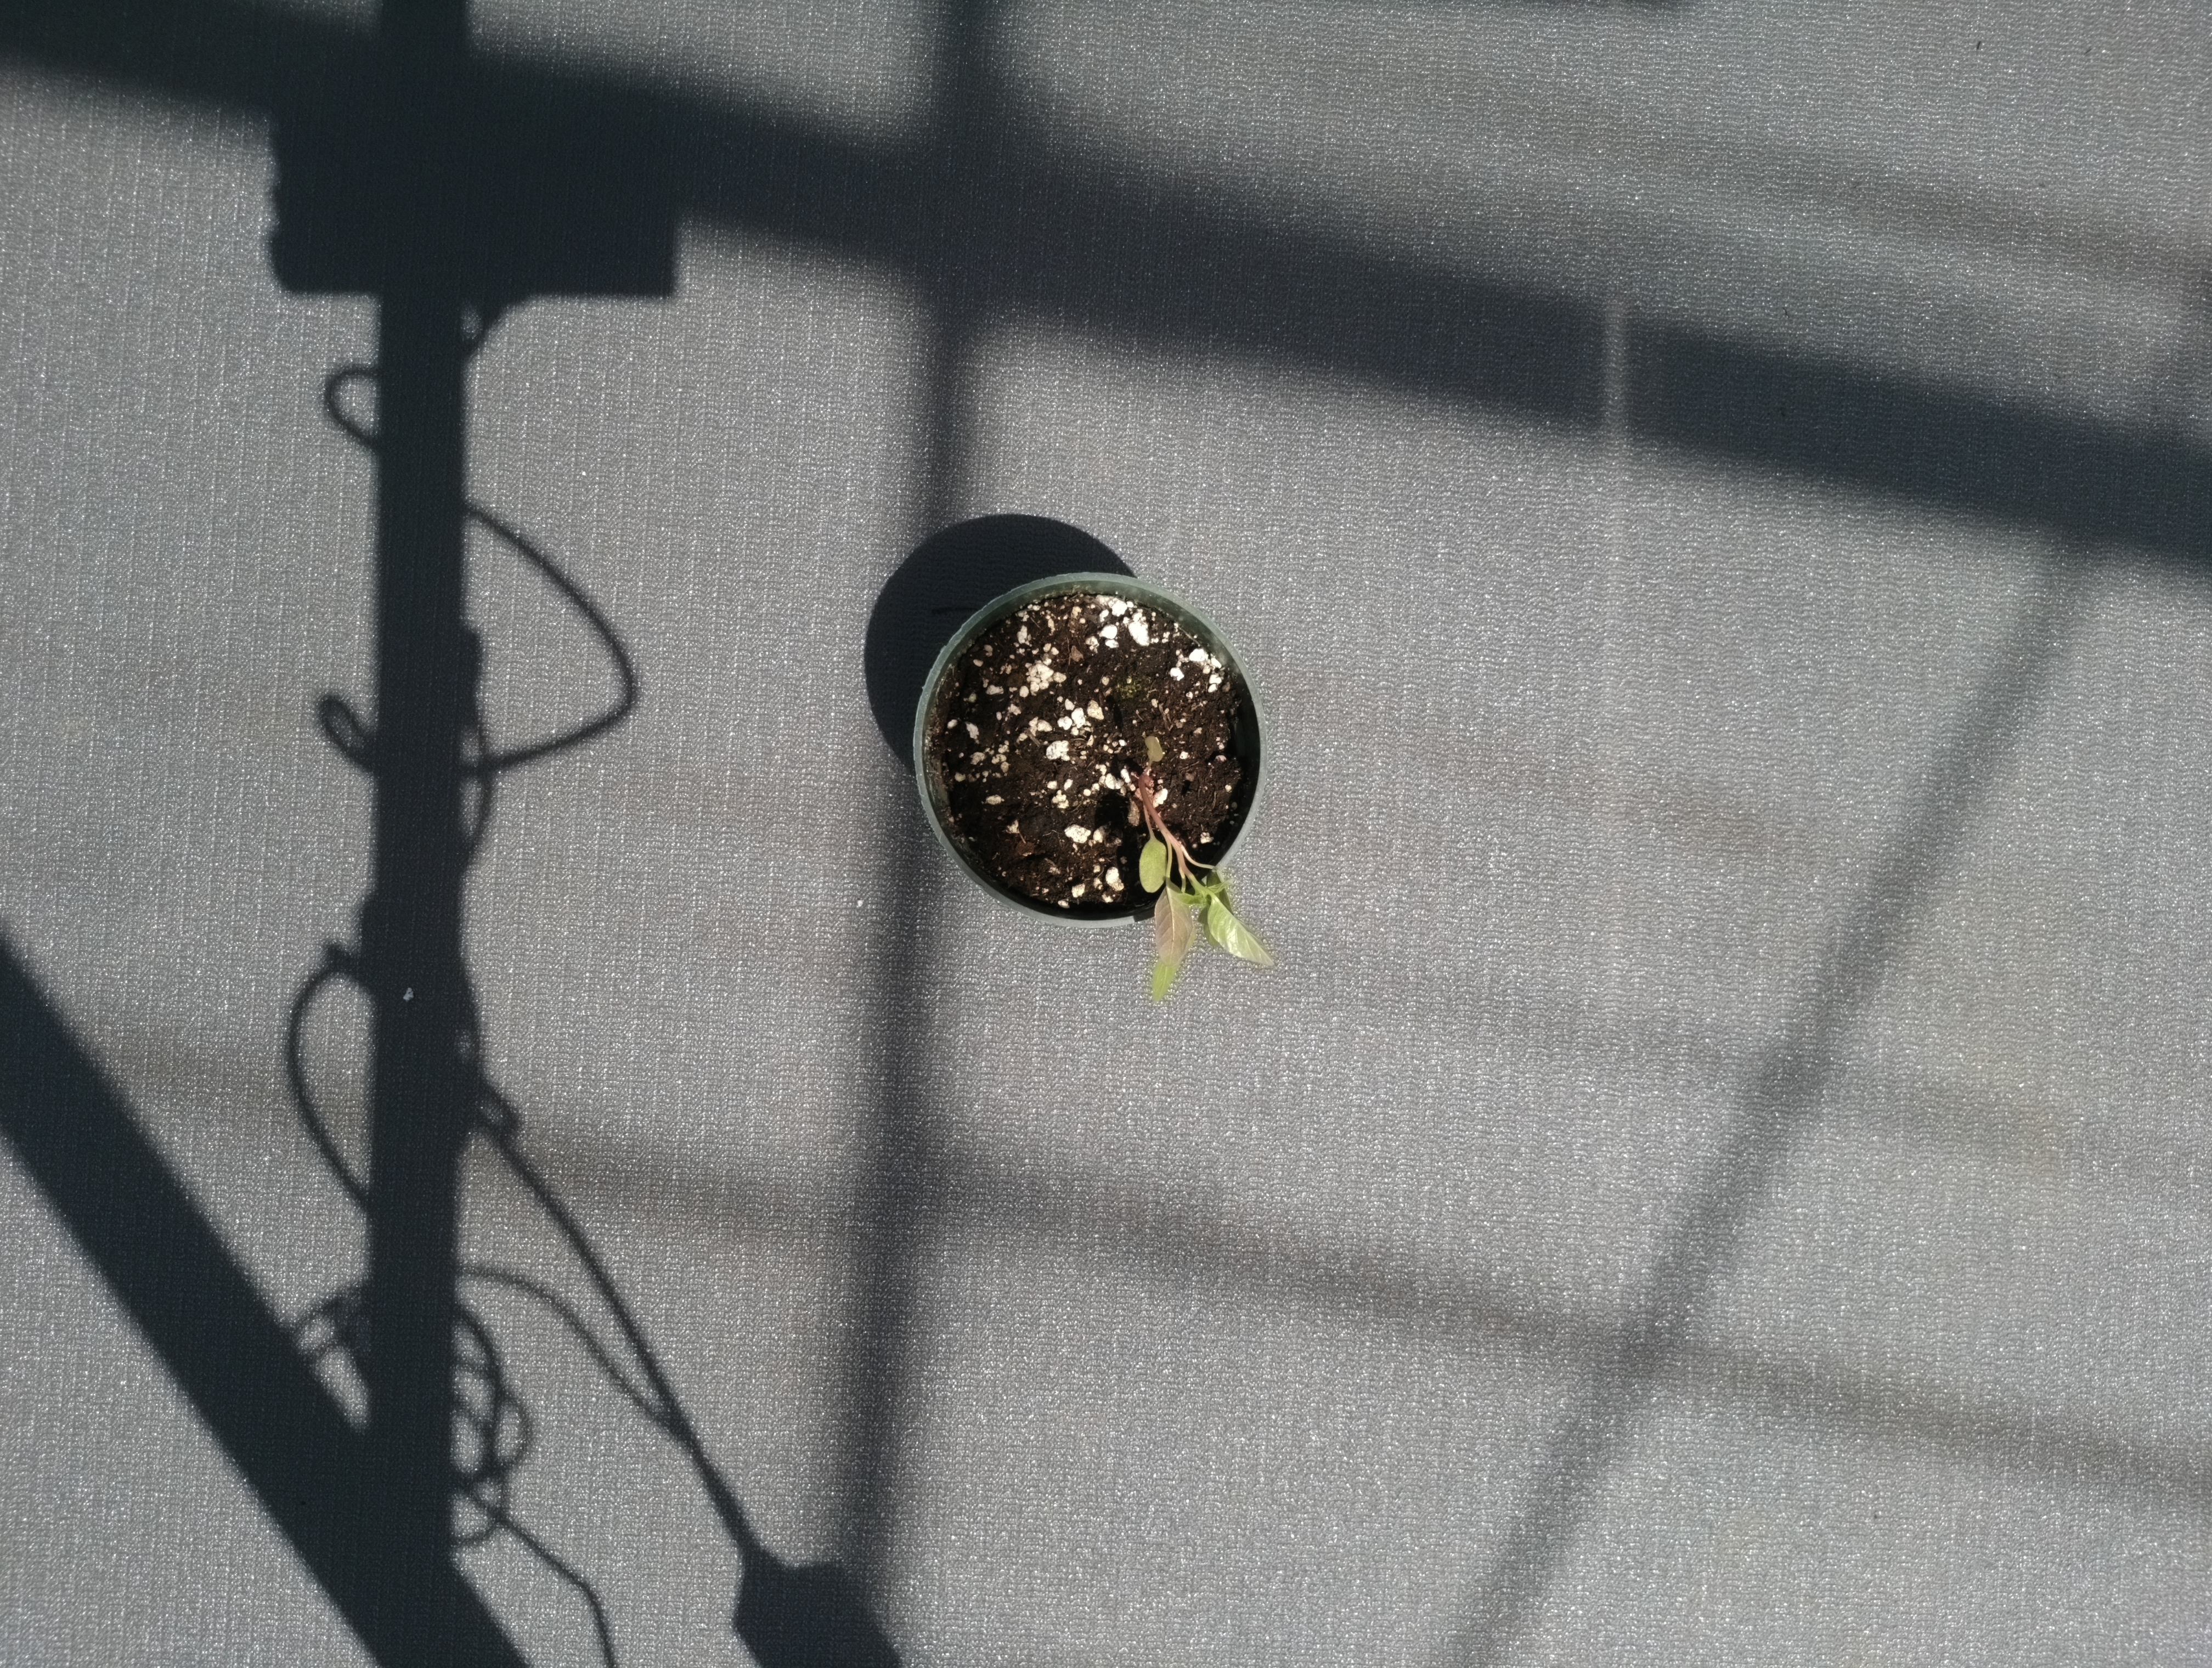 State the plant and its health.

waterhemp, foliar distortion
